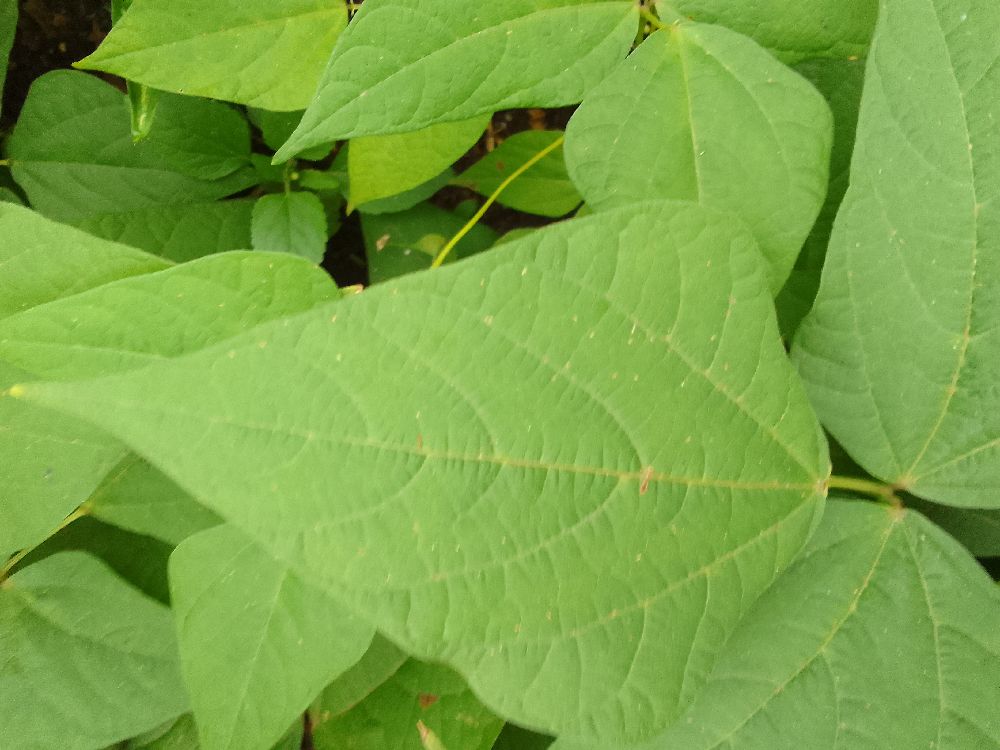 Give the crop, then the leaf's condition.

common bean, healthy
